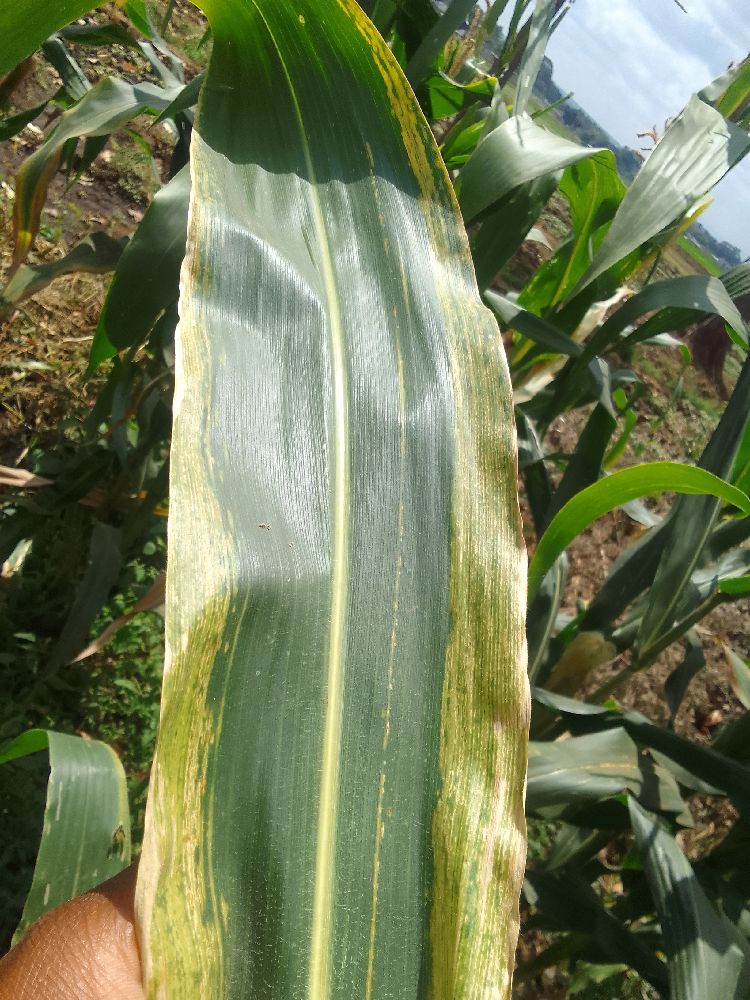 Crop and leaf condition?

maize, maize lethal necrosis
